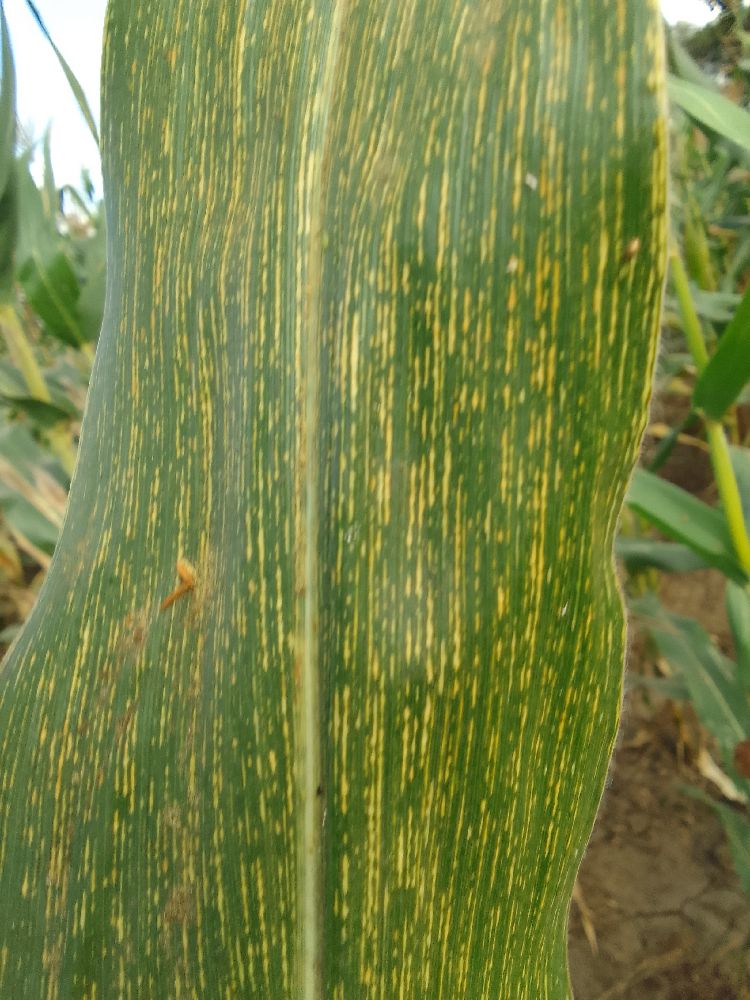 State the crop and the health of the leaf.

maize, maize streak virus
